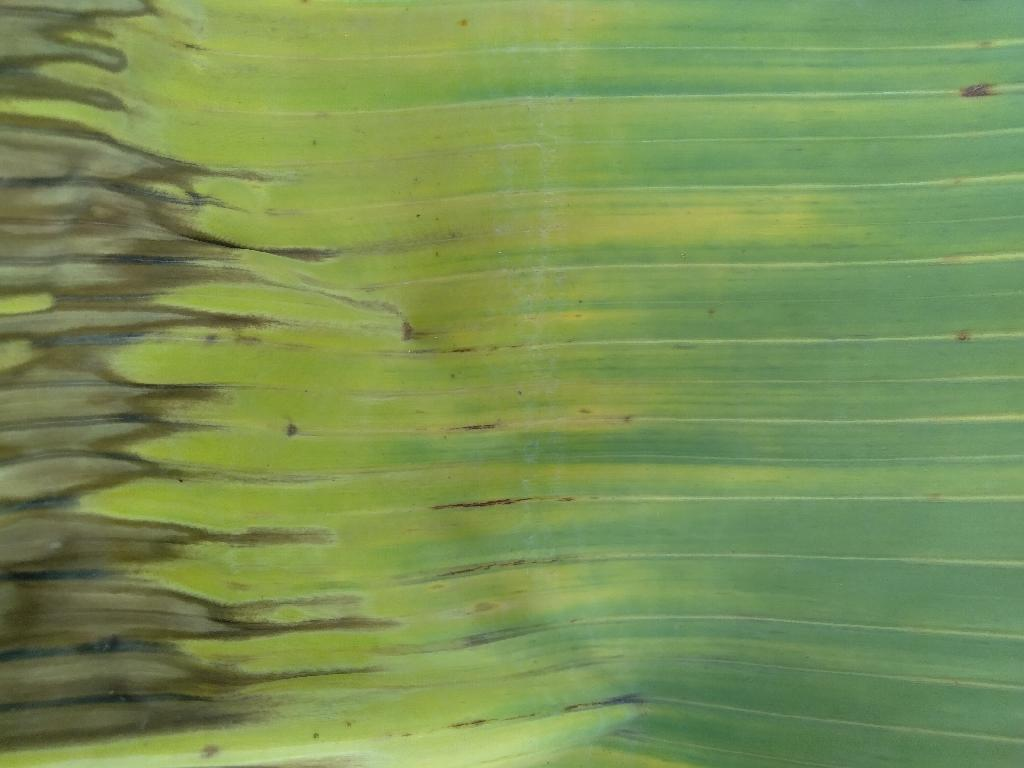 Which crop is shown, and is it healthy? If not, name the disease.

banana, fusarium wilt race 1
